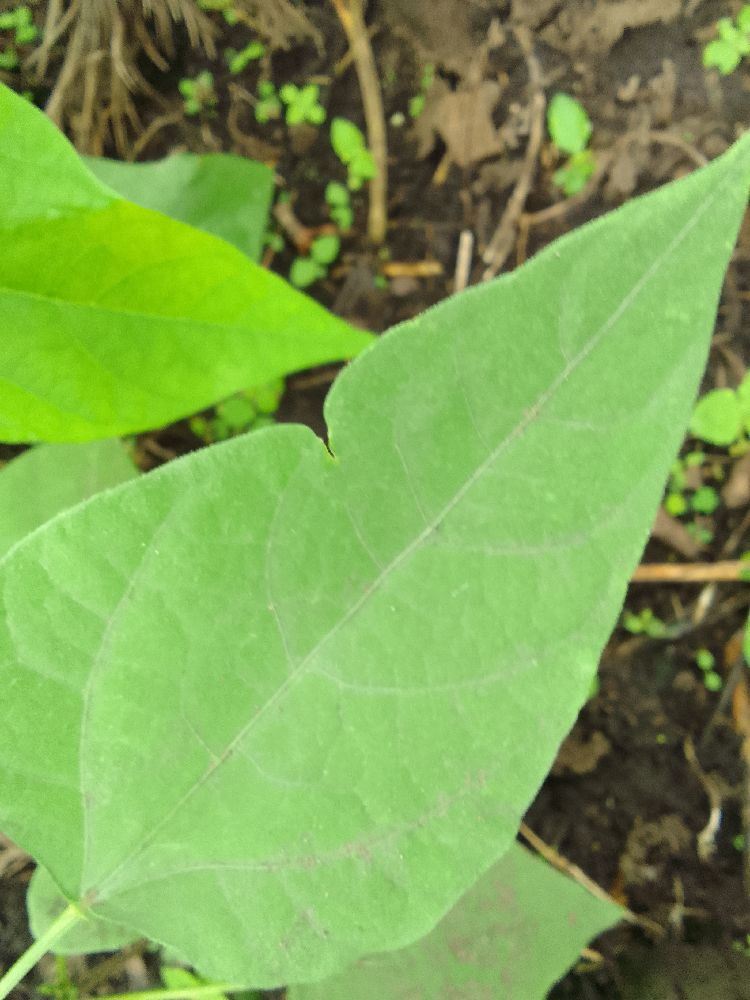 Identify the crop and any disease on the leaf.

common bean, healthy
